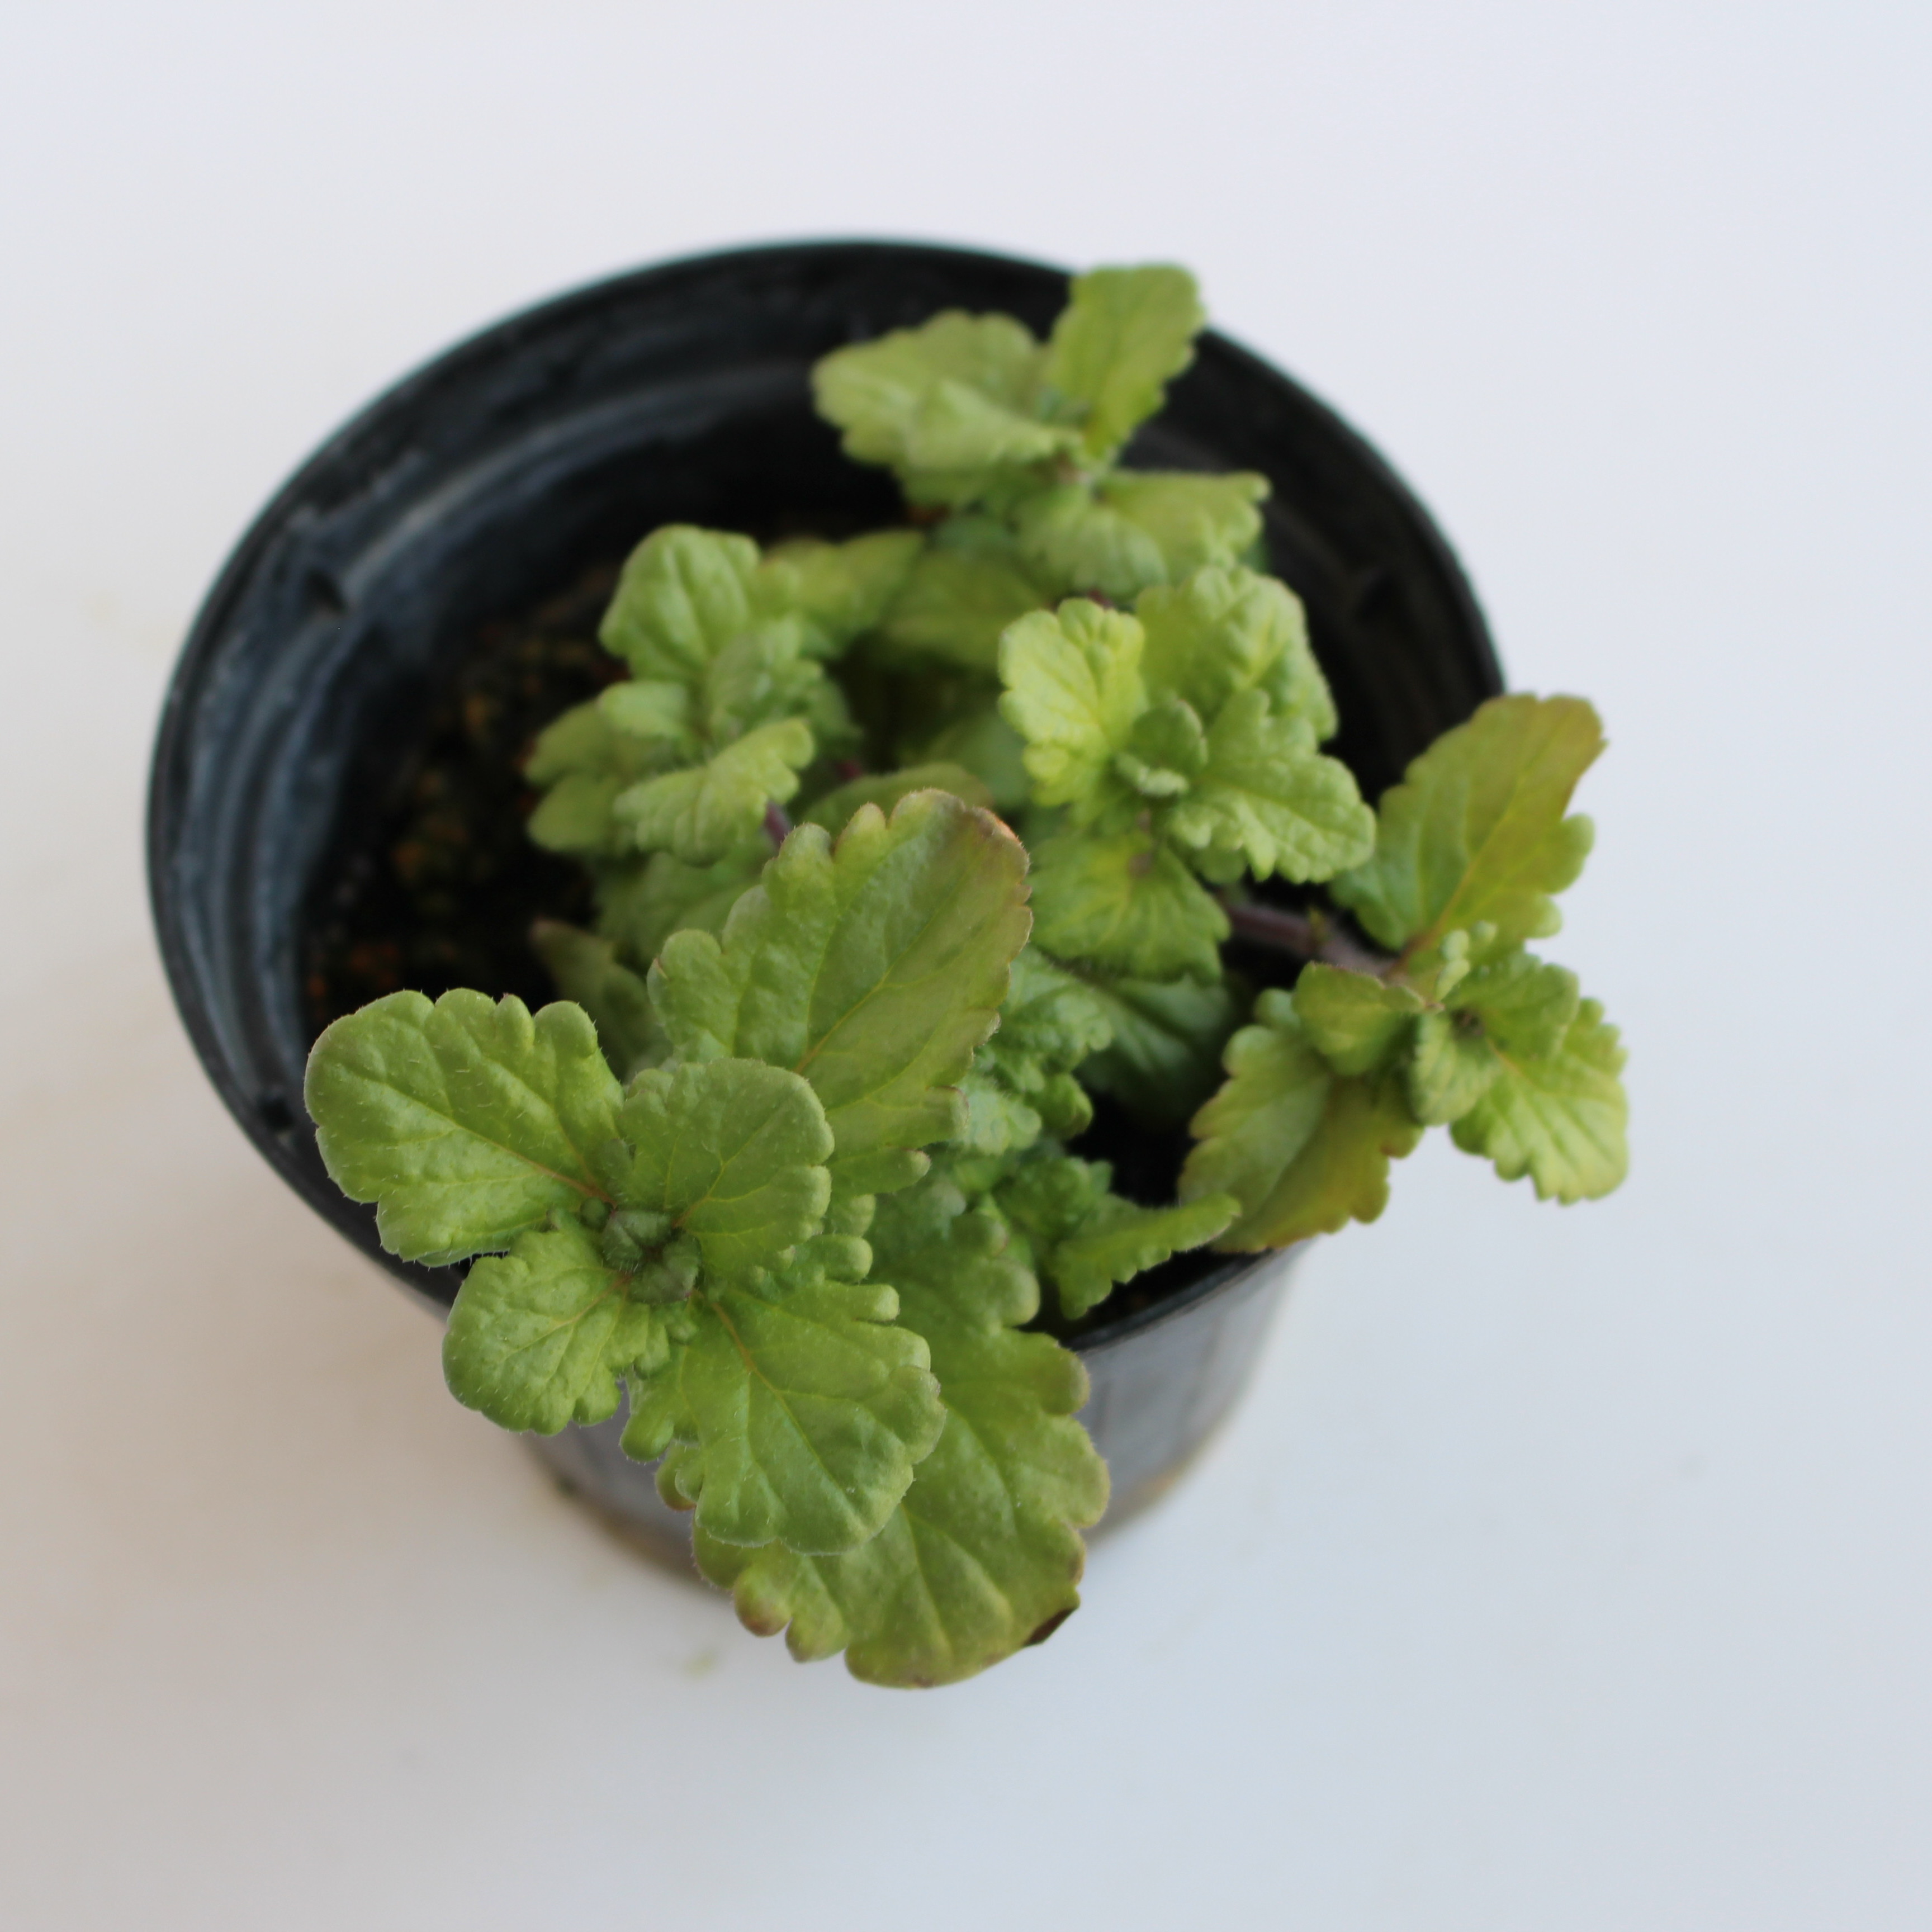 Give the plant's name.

Veronica persica
